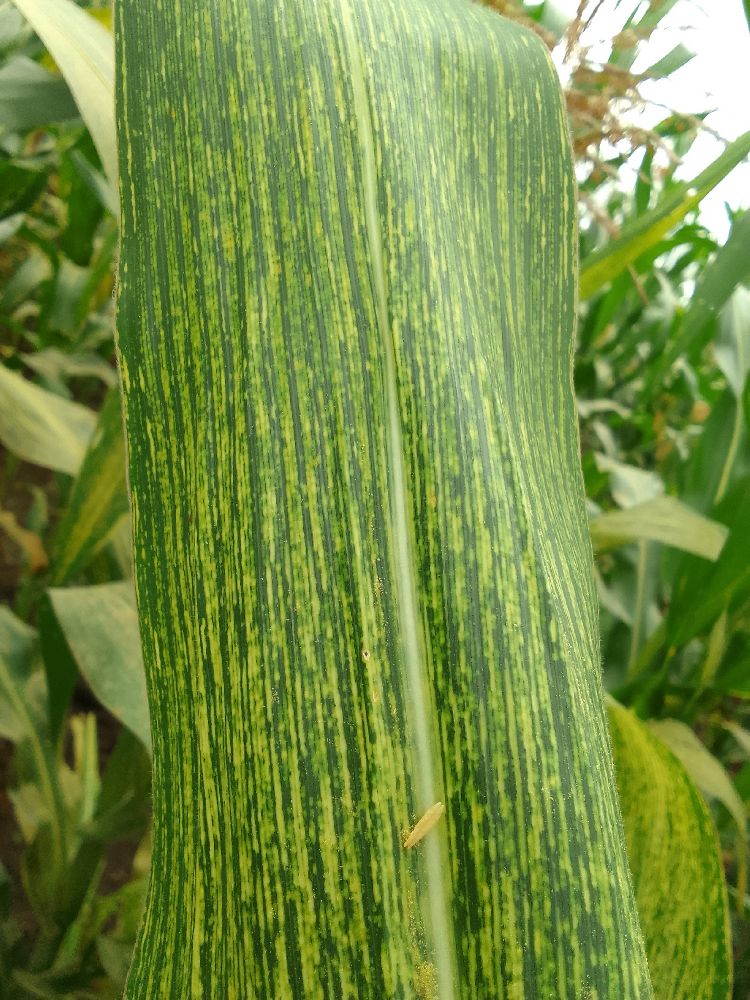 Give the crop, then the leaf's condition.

maize, maize streak virus
